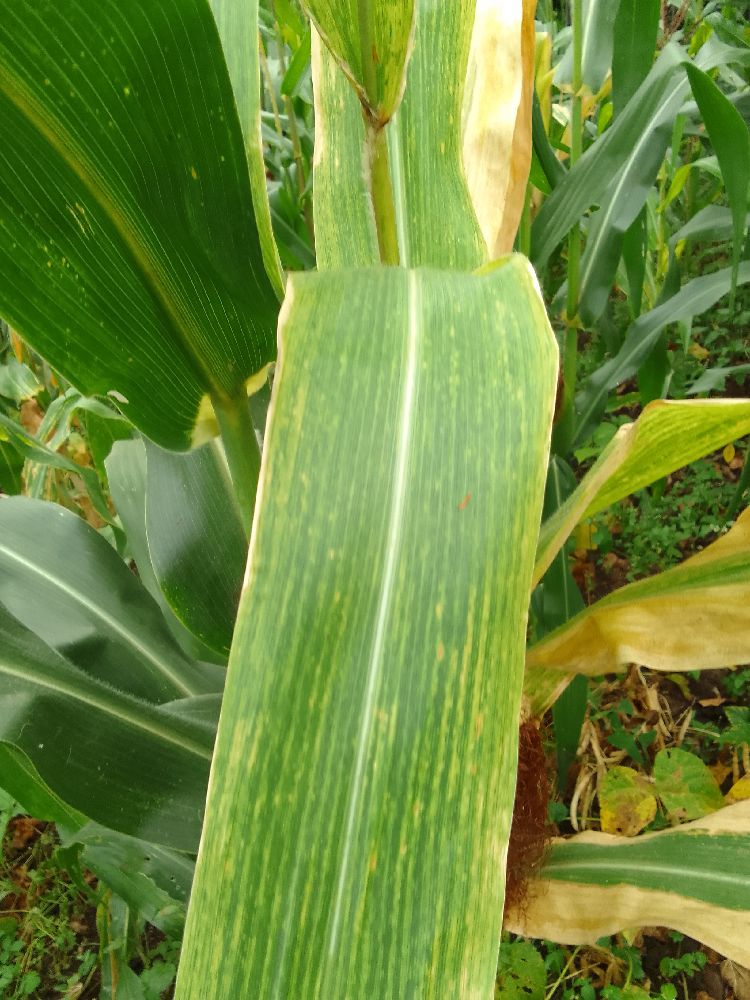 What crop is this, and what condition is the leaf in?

maize, maize lethal necrosis
